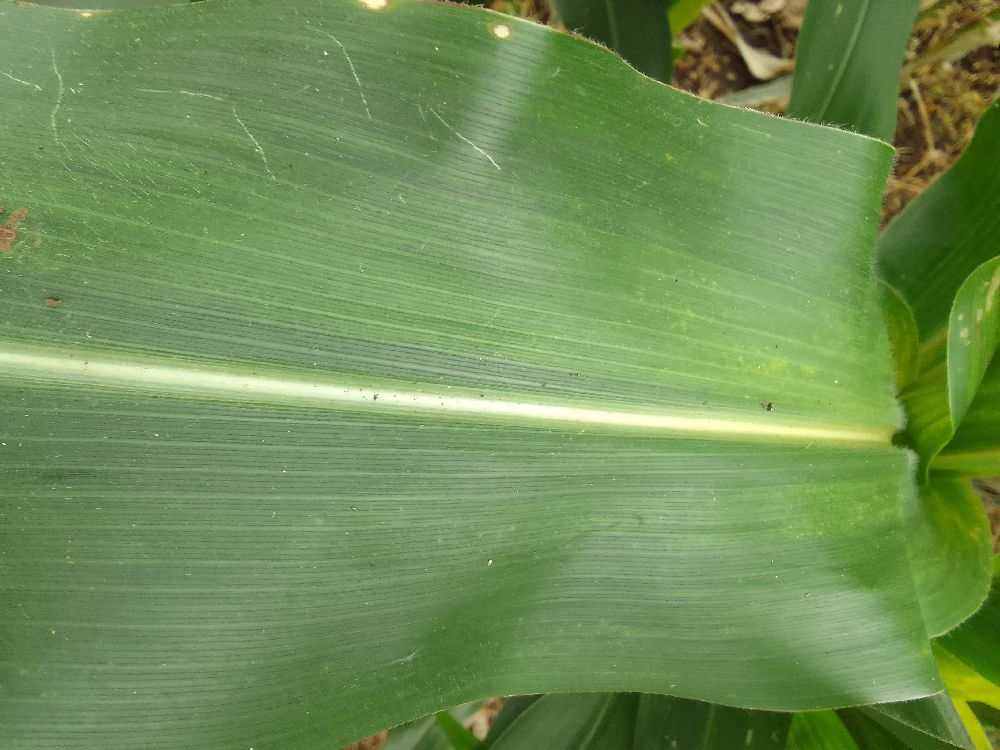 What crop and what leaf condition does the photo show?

maize, healthy
